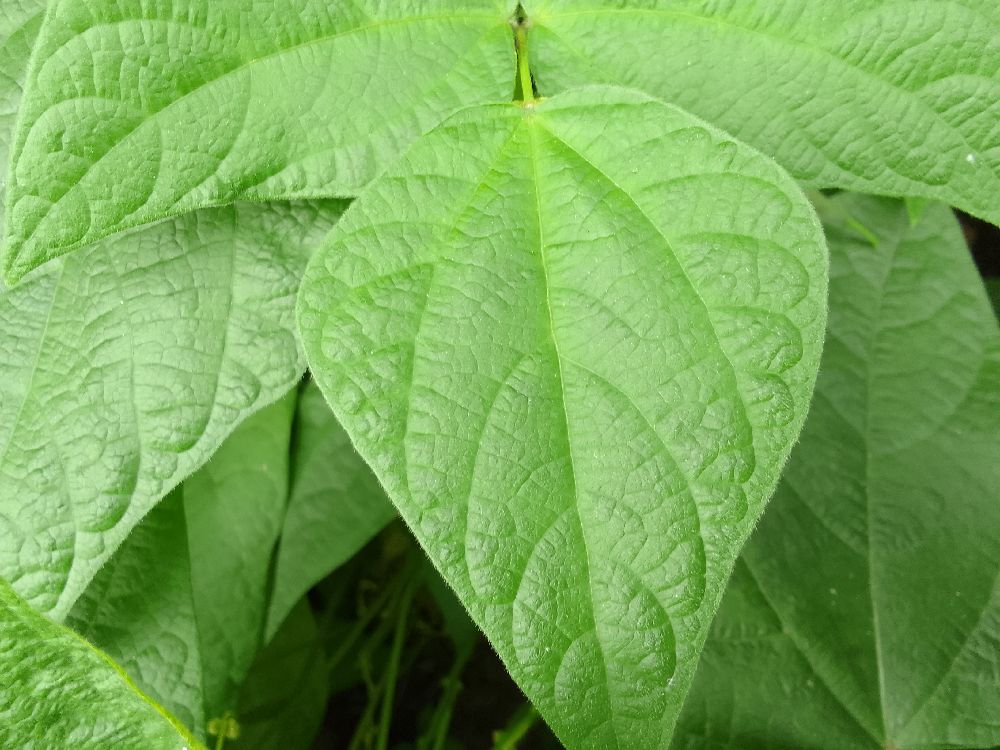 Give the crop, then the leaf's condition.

common bean, healthy
